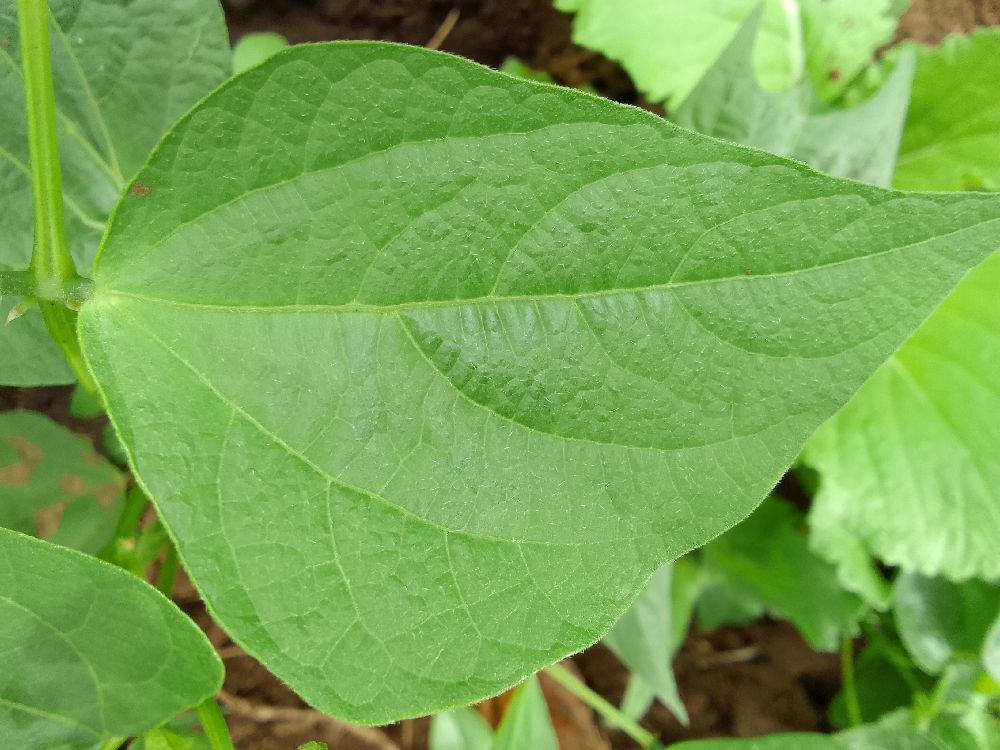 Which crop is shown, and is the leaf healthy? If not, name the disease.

common bean, healthy
